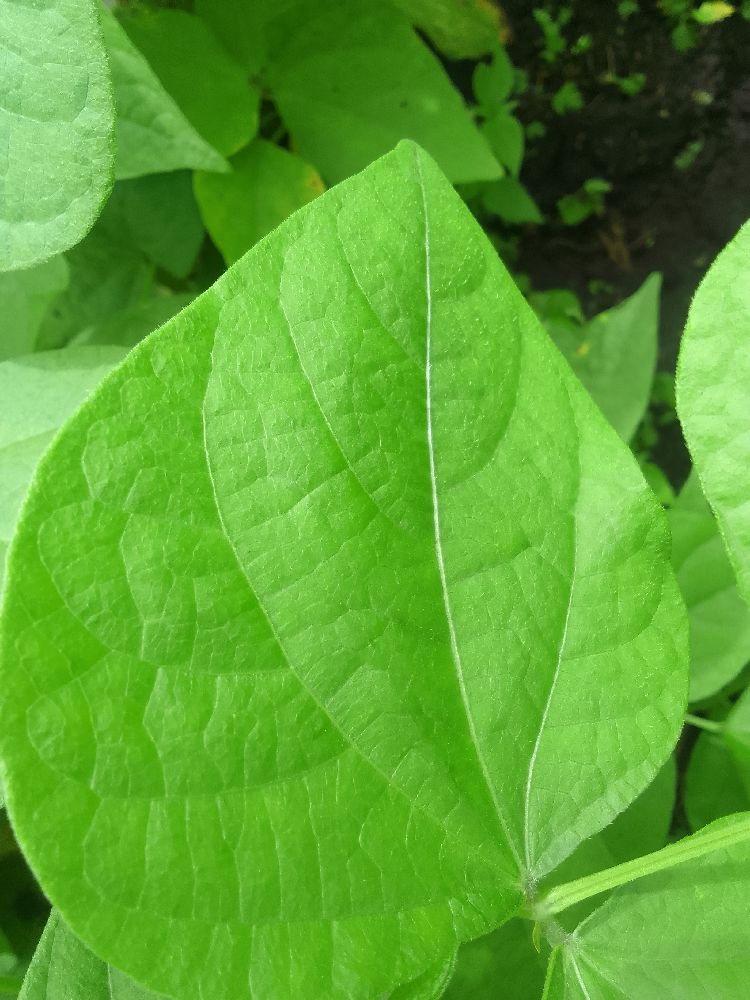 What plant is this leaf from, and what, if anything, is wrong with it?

common bean, healthy
